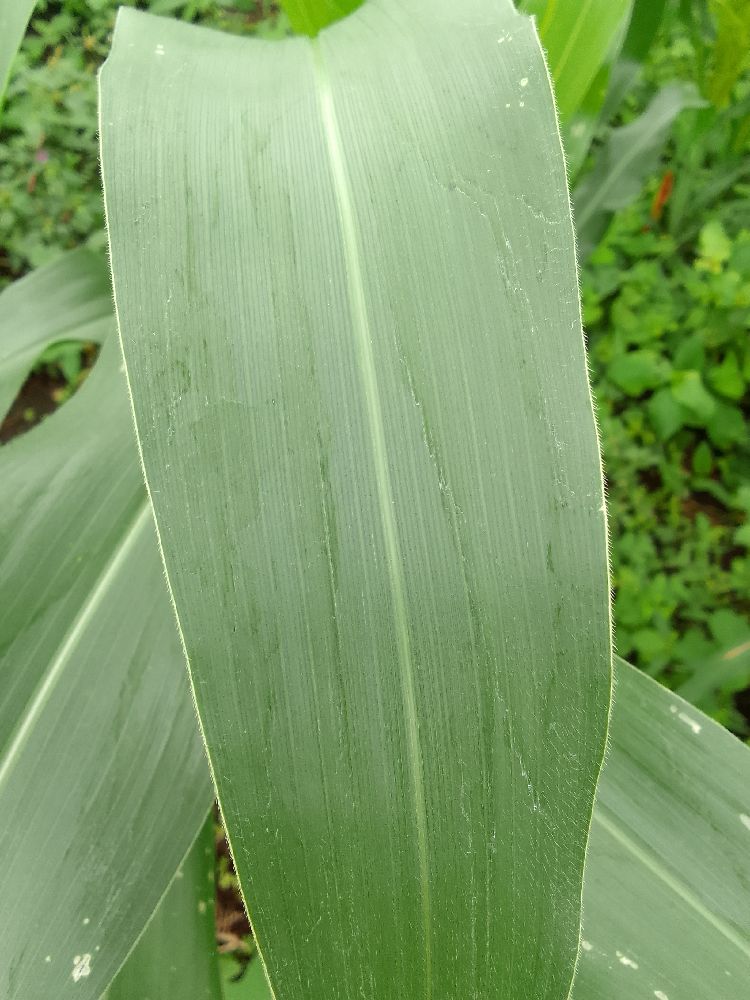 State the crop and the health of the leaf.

maize, healthy
